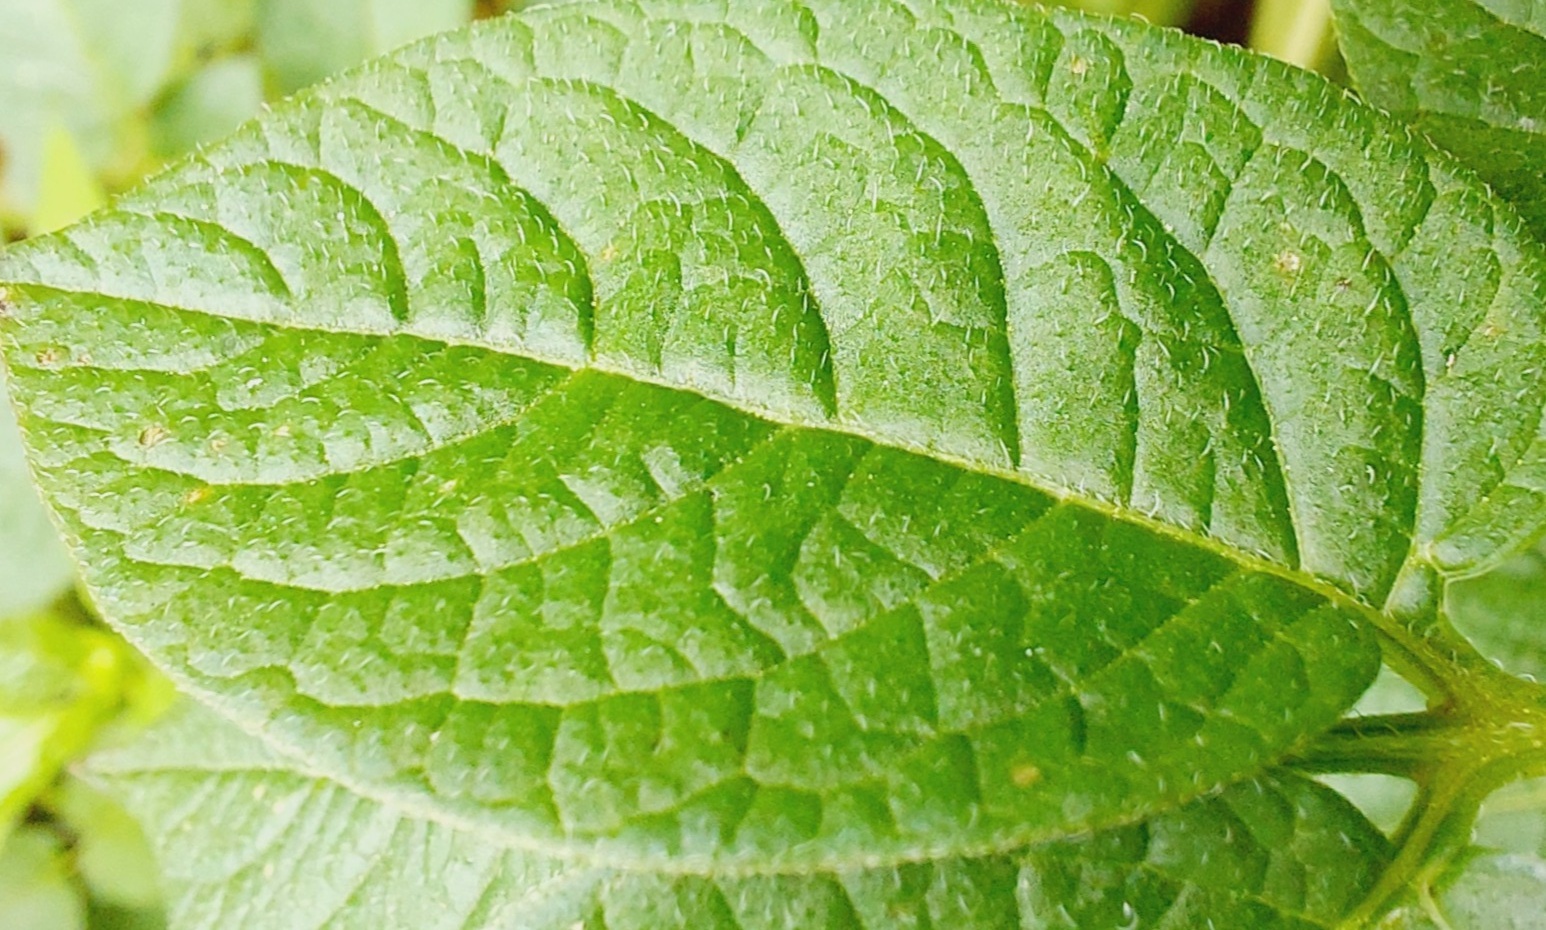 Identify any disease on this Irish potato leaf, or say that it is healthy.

healthy
